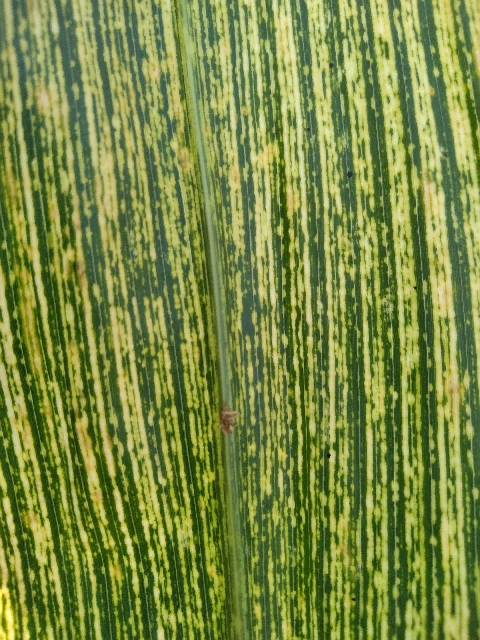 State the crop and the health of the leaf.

maize, maize streak virus
